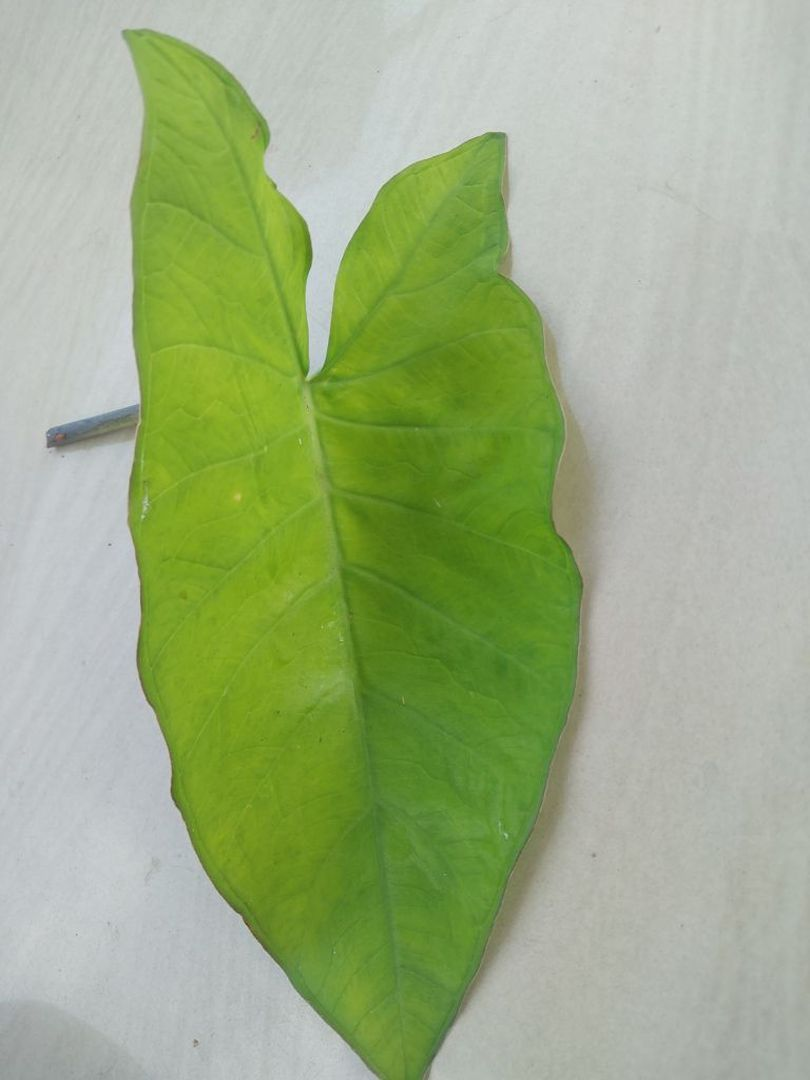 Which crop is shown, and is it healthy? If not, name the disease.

taro, mosaic
